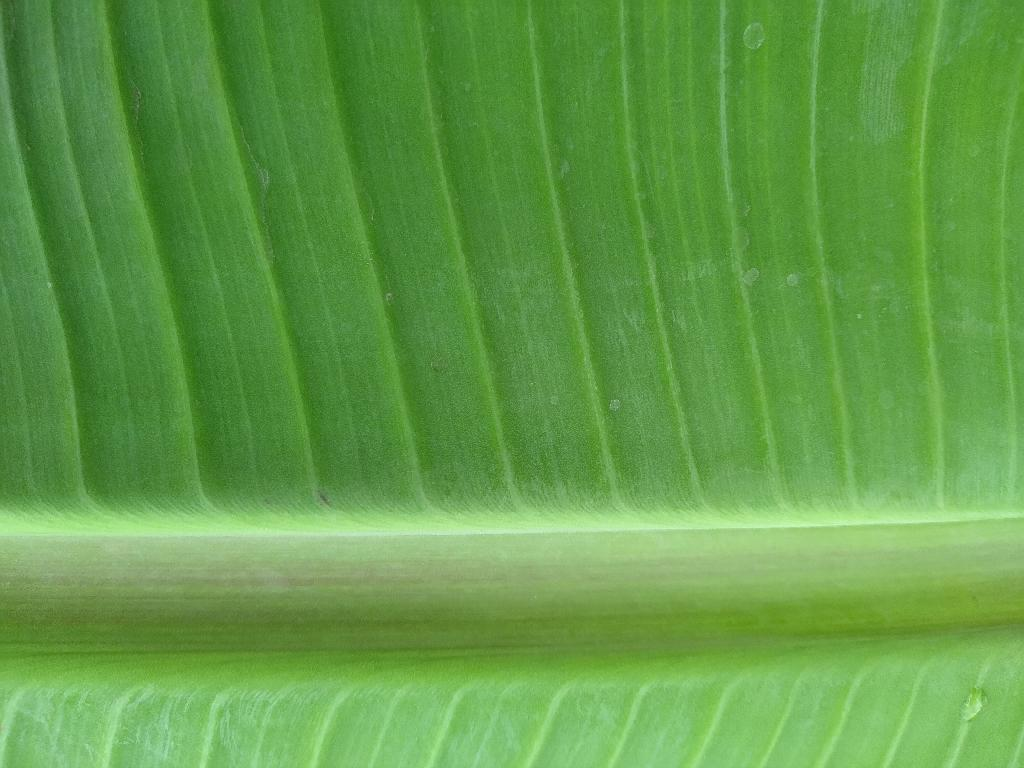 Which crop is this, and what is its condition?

banana, healthy
